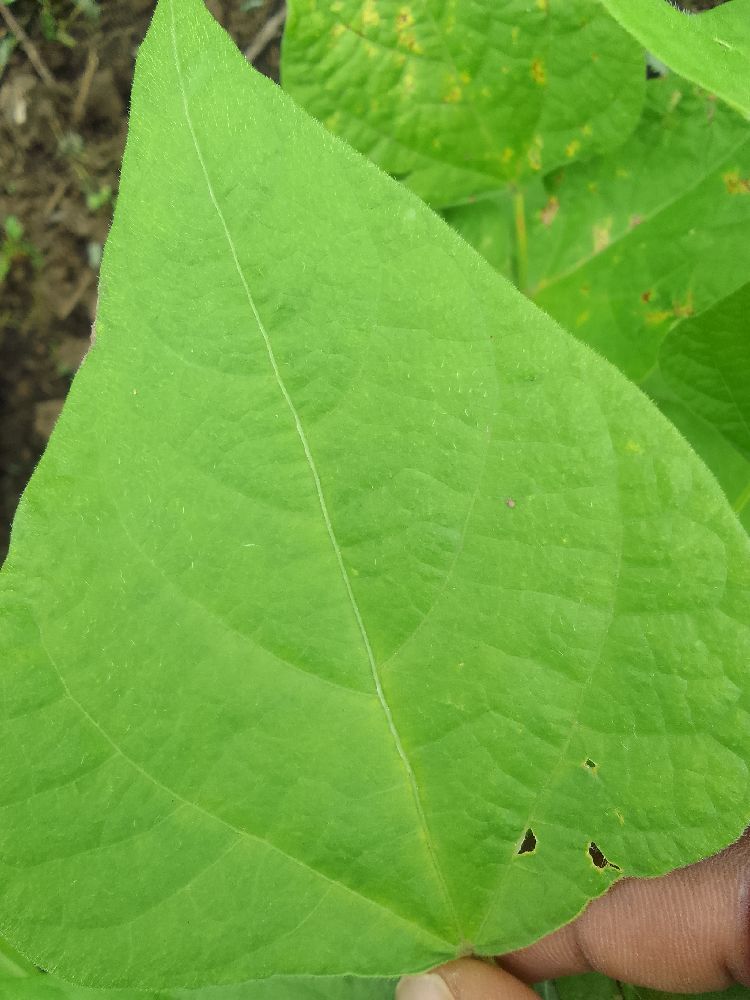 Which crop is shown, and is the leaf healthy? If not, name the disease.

common bean, healthy
